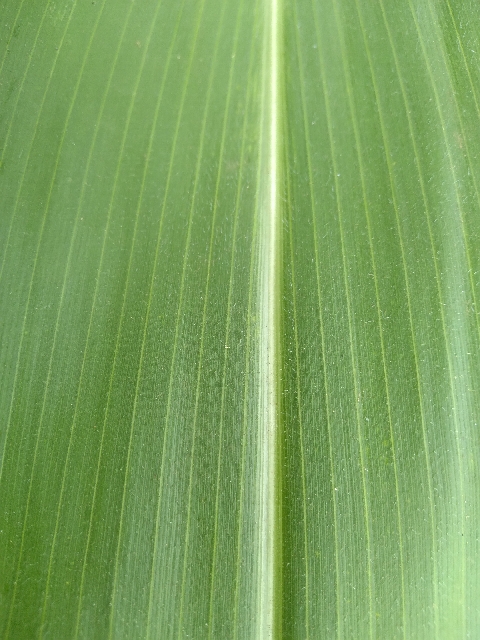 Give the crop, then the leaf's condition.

maize, healthy
